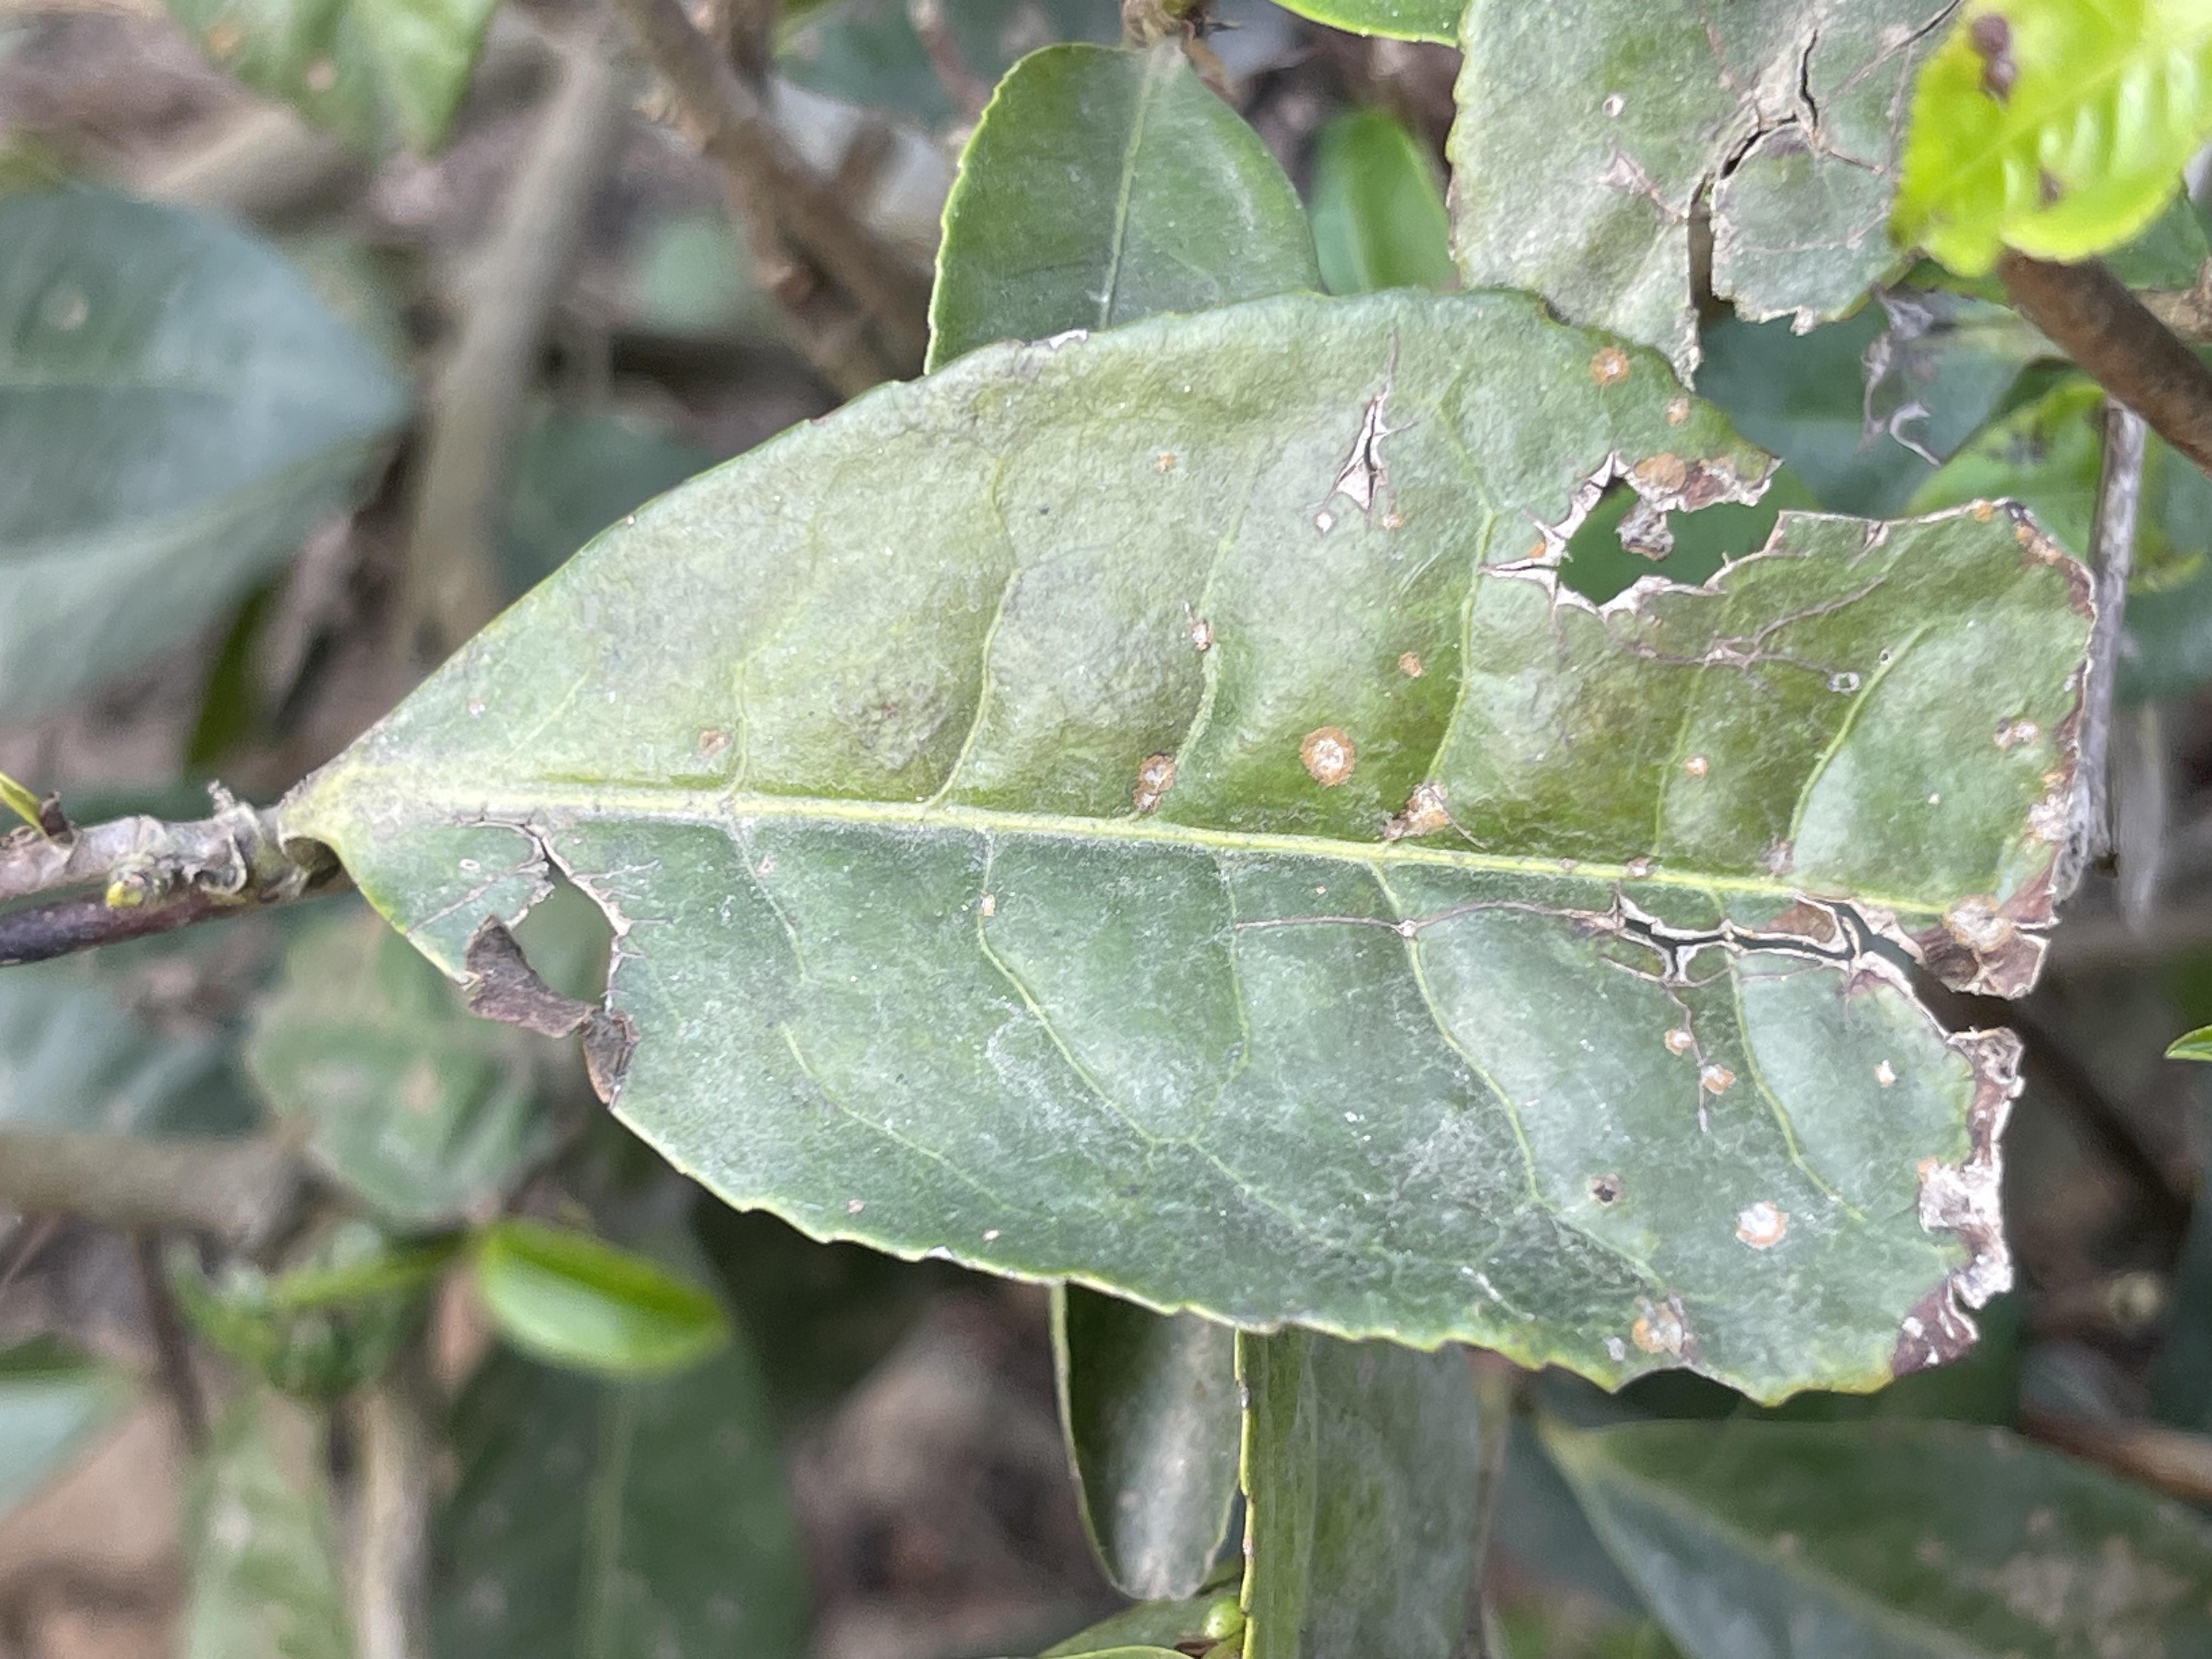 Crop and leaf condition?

tea, red rust
